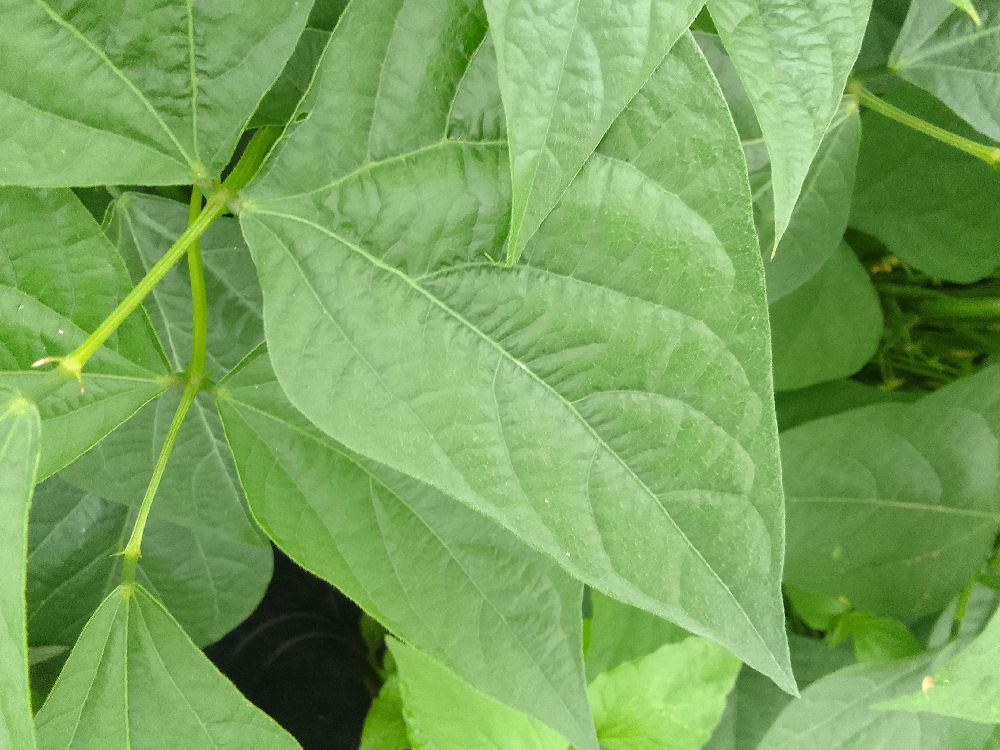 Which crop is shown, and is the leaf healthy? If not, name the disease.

common bean, healthy
